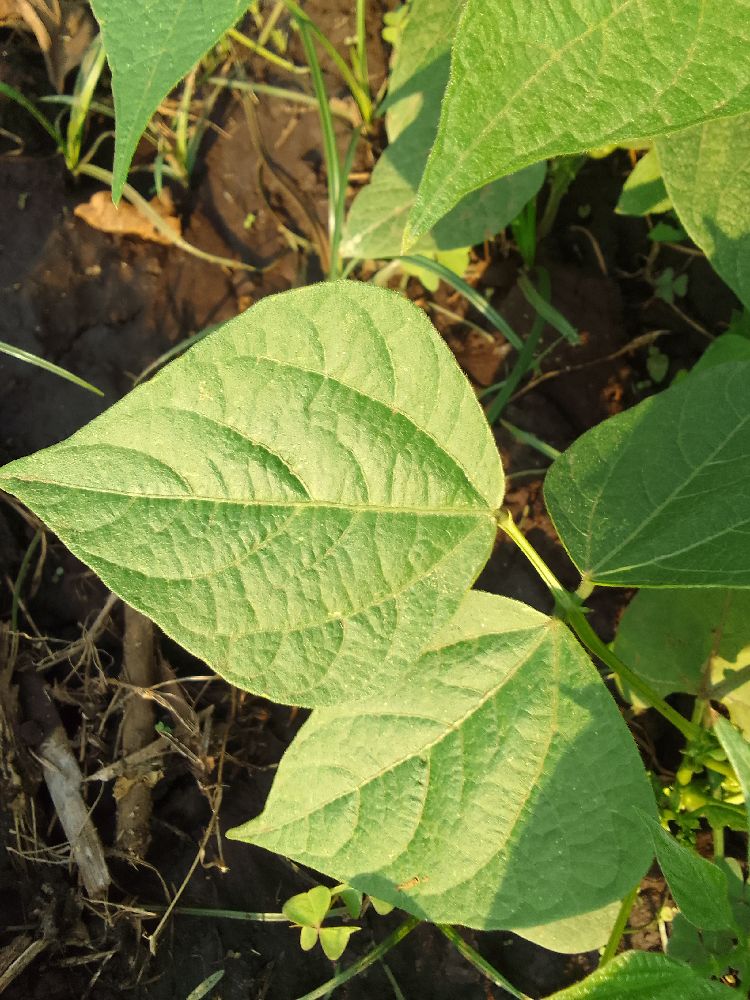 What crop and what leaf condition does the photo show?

common bean, healthy
